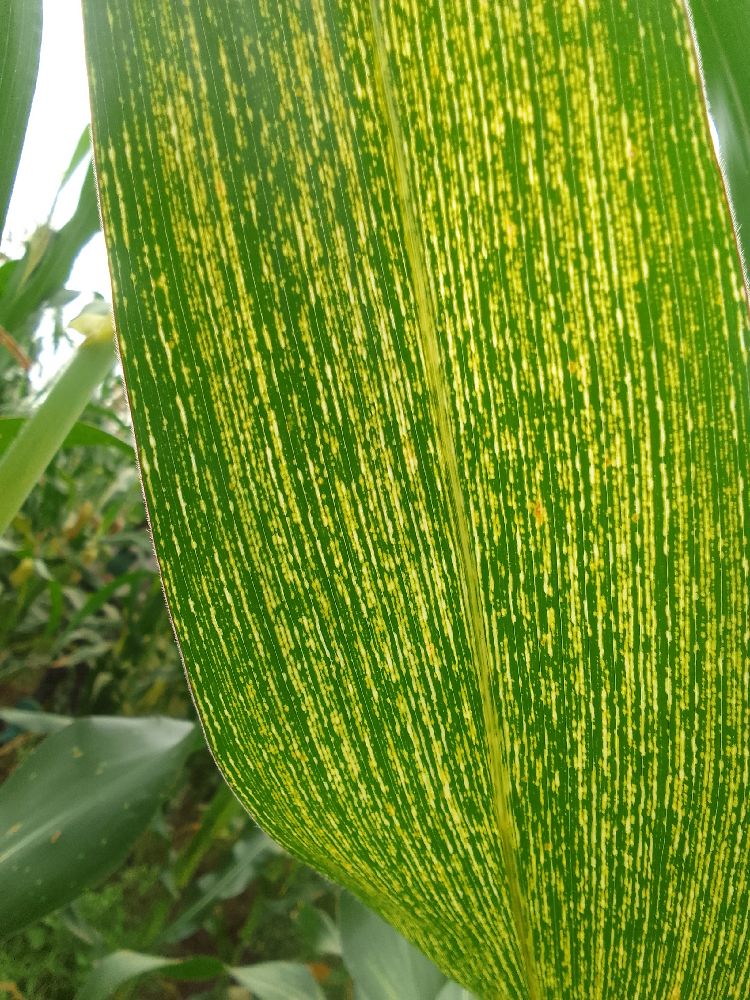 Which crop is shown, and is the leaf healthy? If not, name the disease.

maize, maize streak virus
